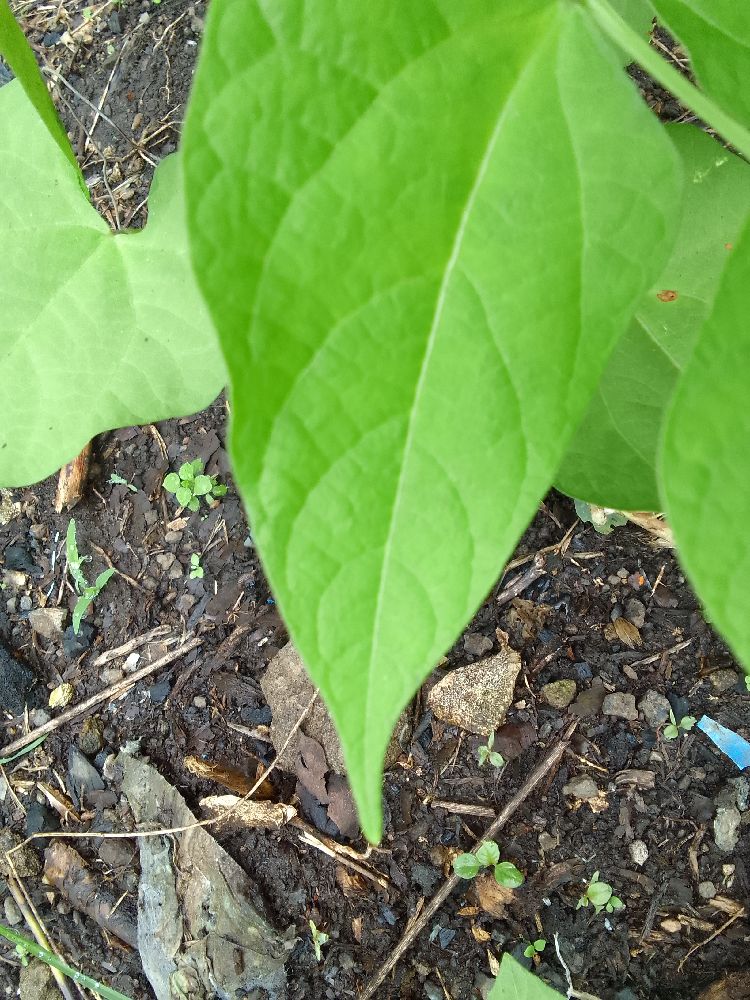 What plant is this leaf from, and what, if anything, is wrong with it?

common bean, healthy
